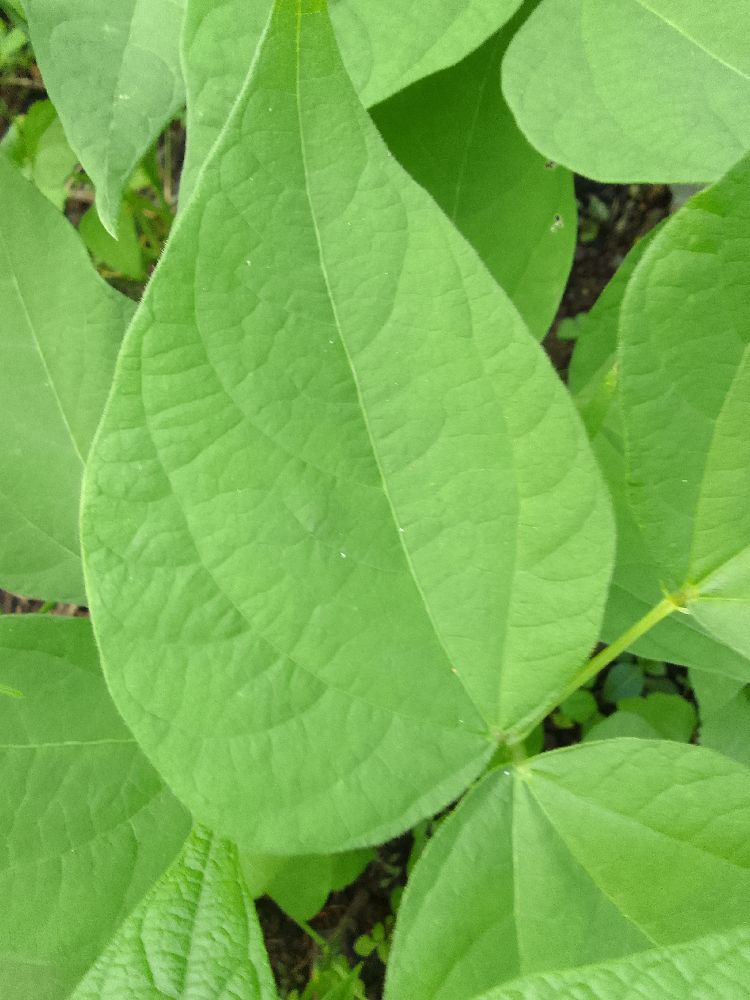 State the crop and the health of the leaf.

common bean, healthy
